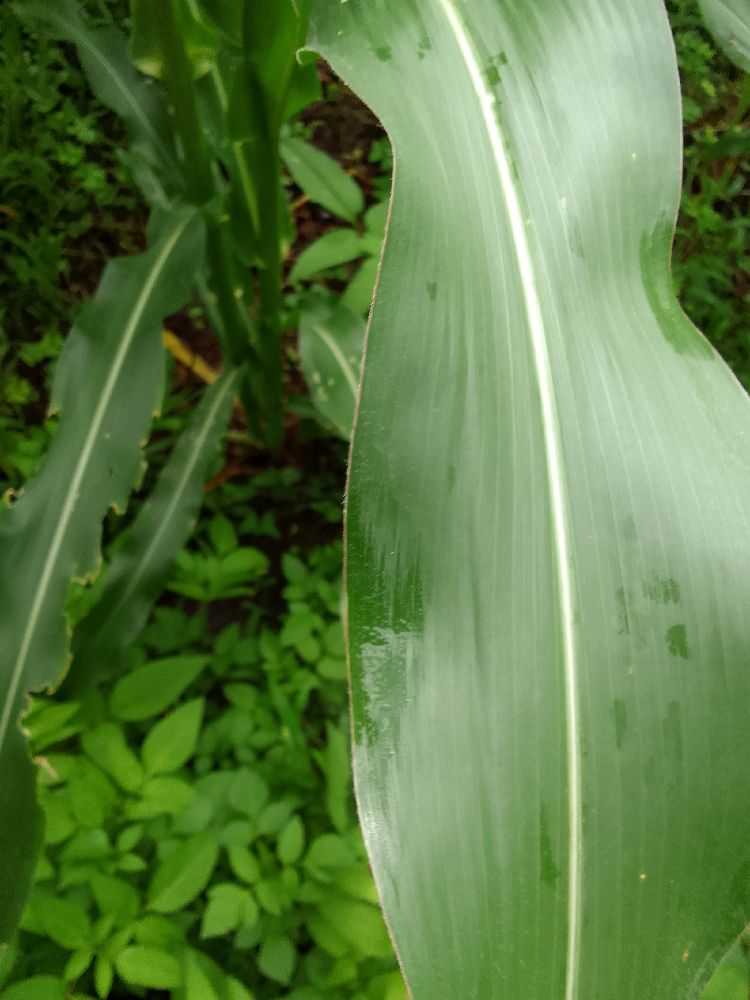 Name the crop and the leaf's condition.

maize, healthy
